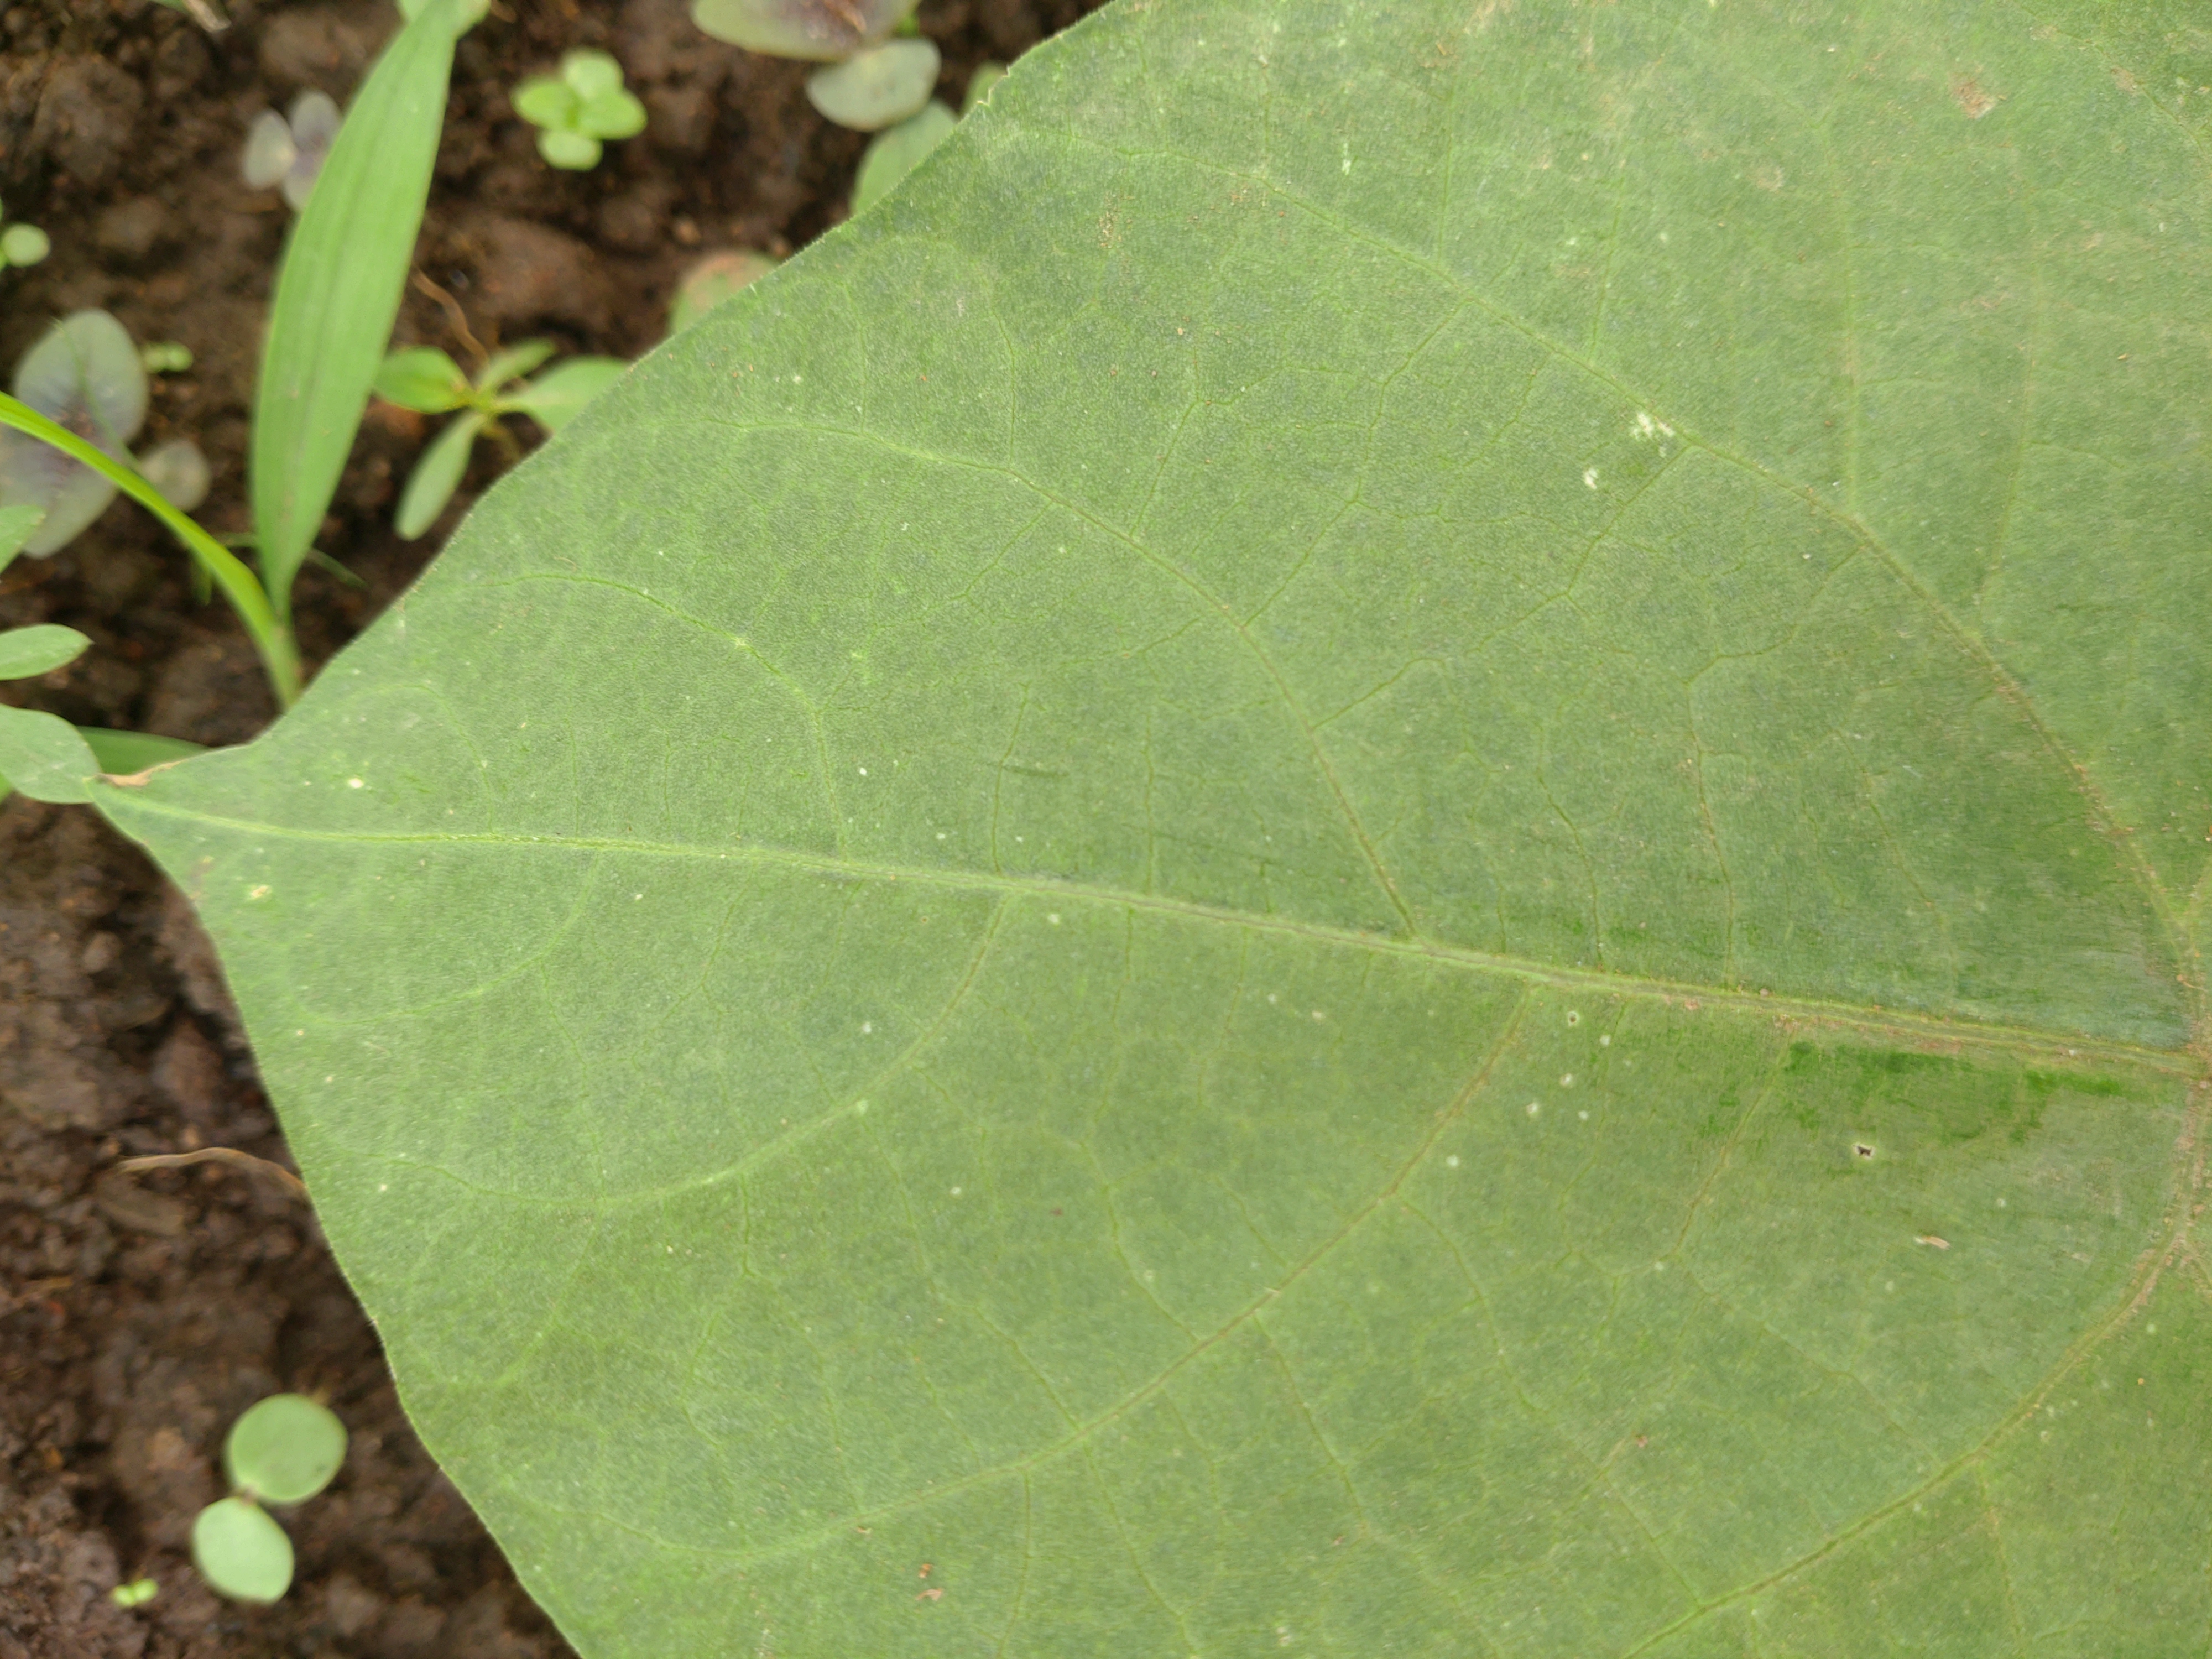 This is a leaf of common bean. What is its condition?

healthy
